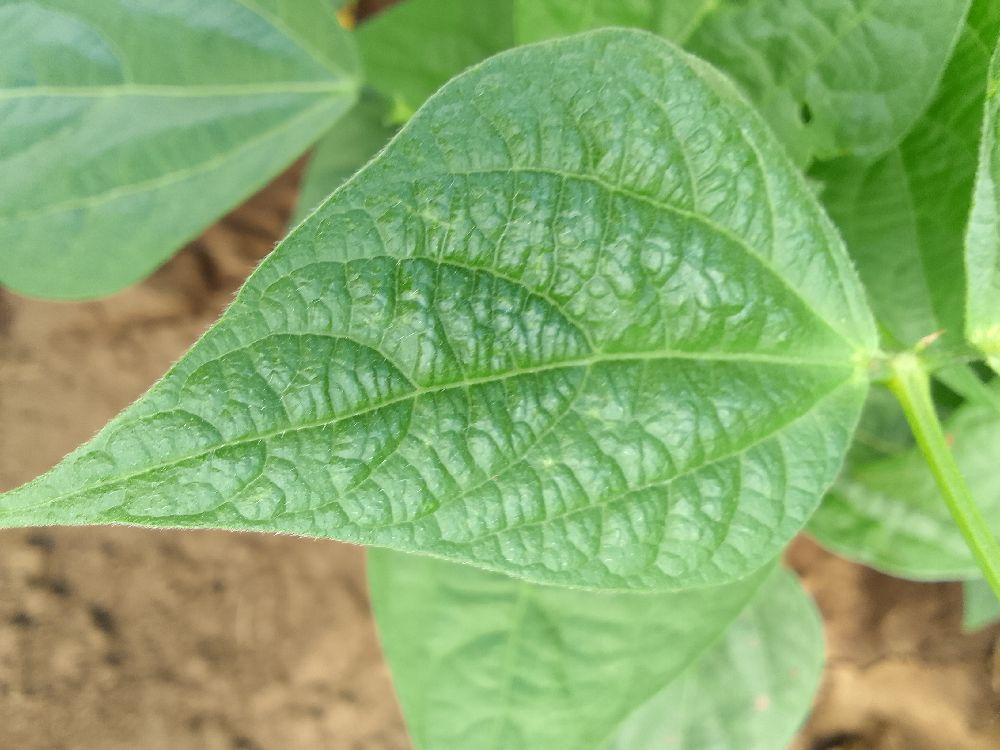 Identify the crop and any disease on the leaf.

common bean, healthy
